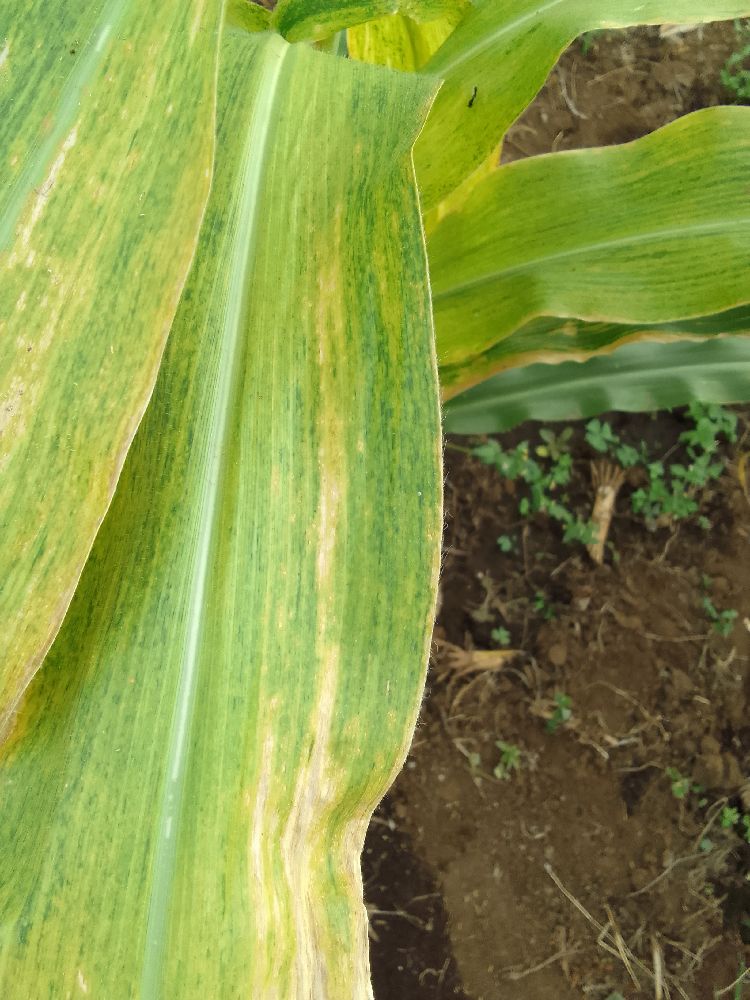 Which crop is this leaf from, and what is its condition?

maize, maize lethal necrosis
